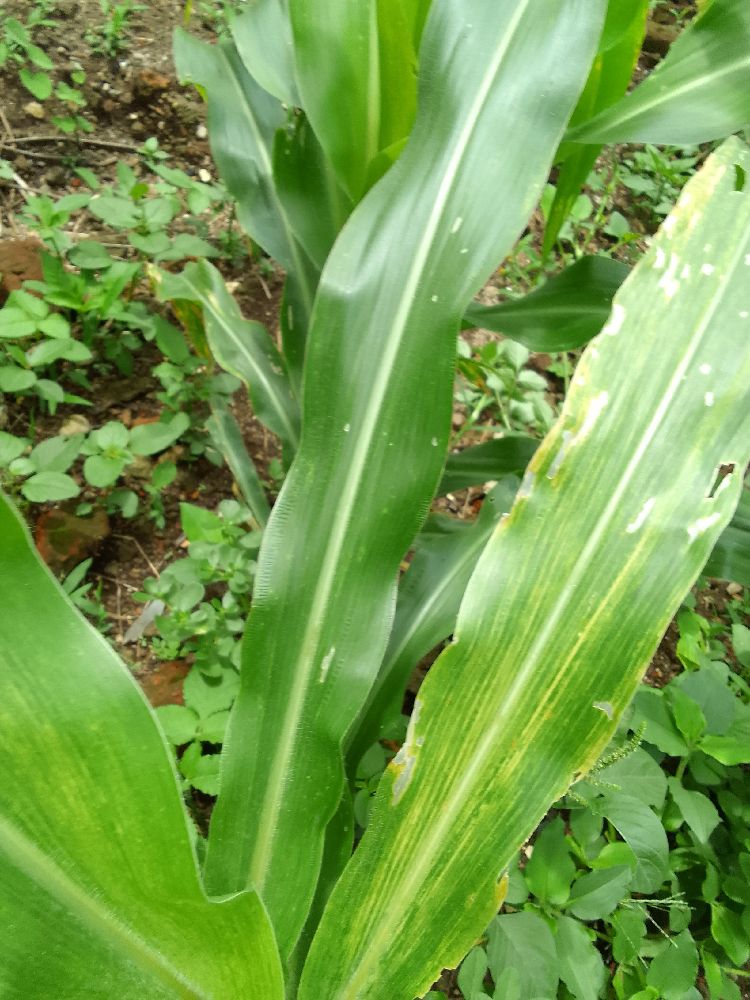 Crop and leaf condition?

maize, maize lethal necrosis
